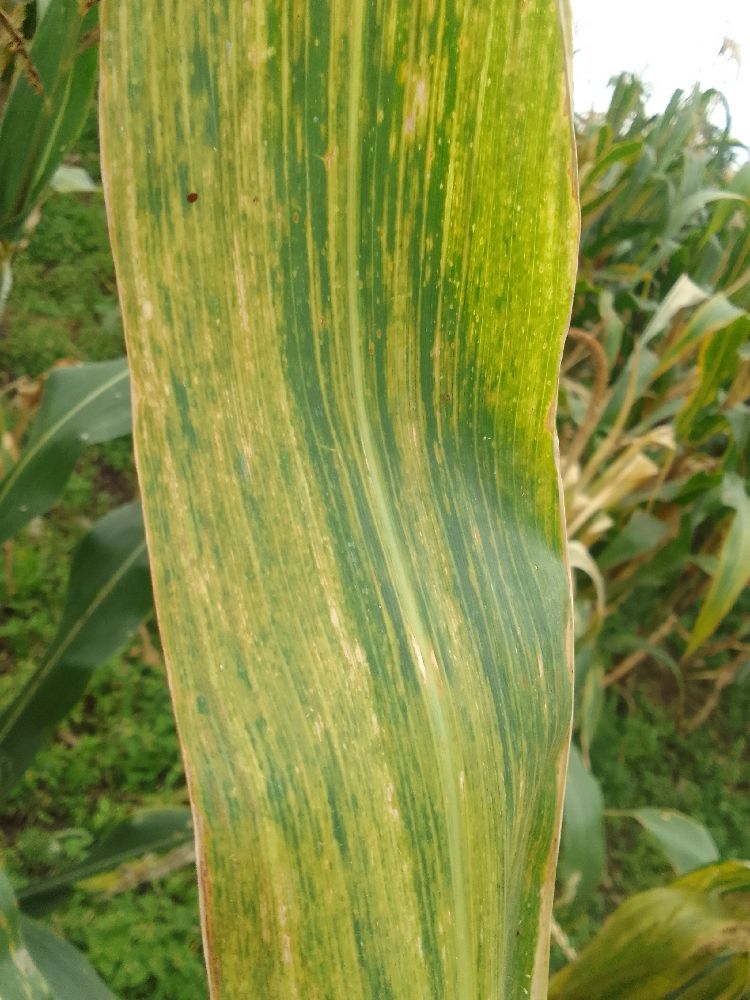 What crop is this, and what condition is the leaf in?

maize, maize lethal necrosis
